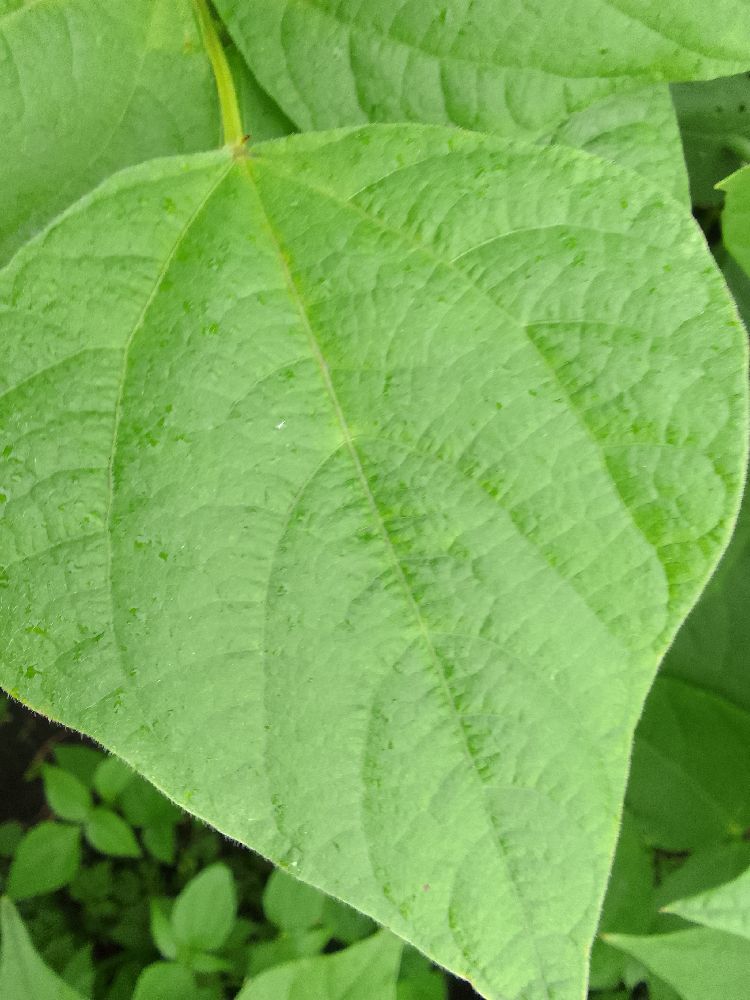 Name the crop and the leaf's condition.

common bean, healthy
